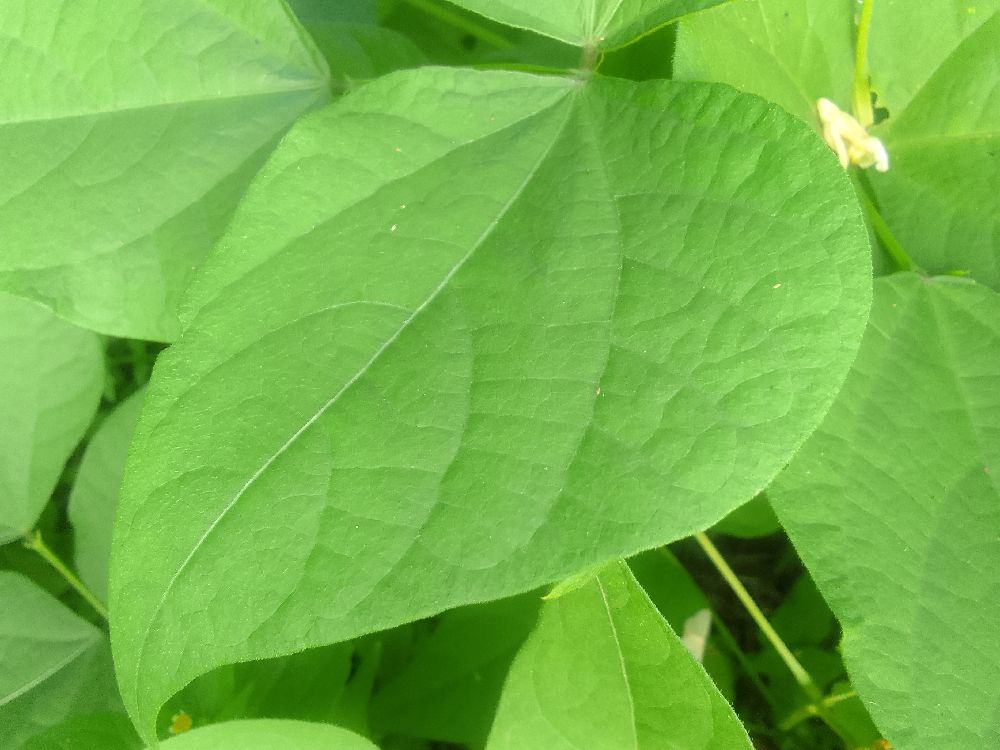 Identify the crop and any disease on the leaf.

common bean, healthy
